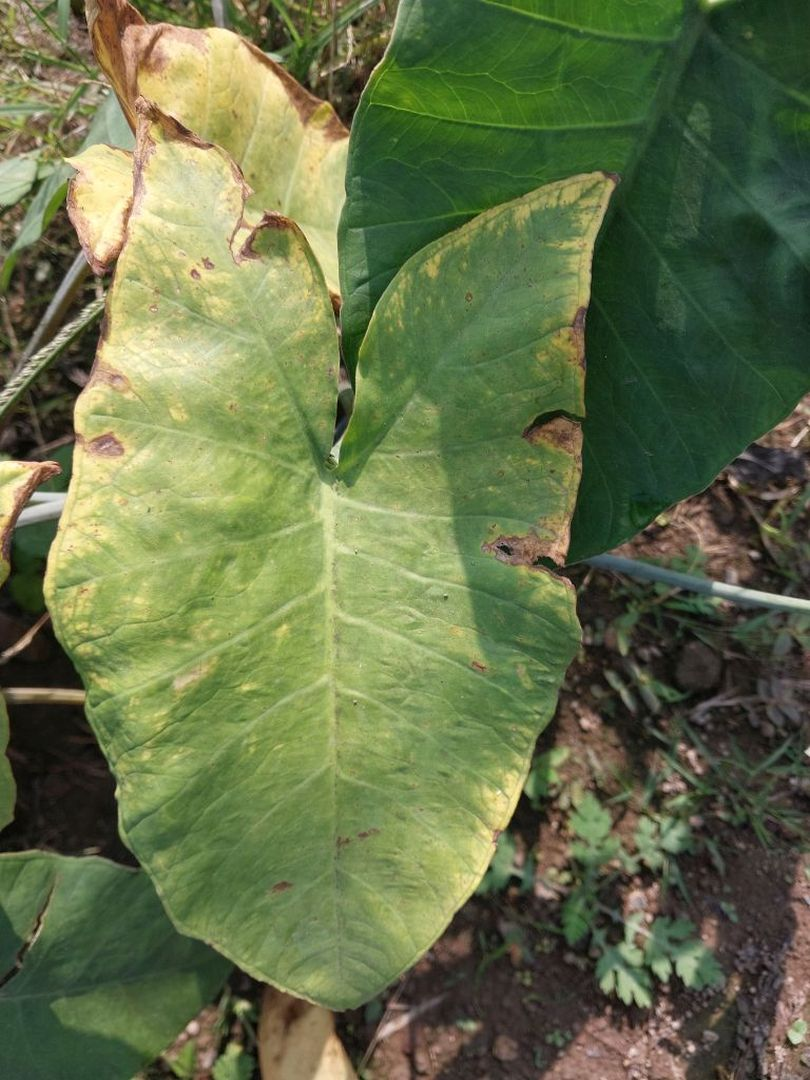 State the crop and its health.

taro, leaf blight
